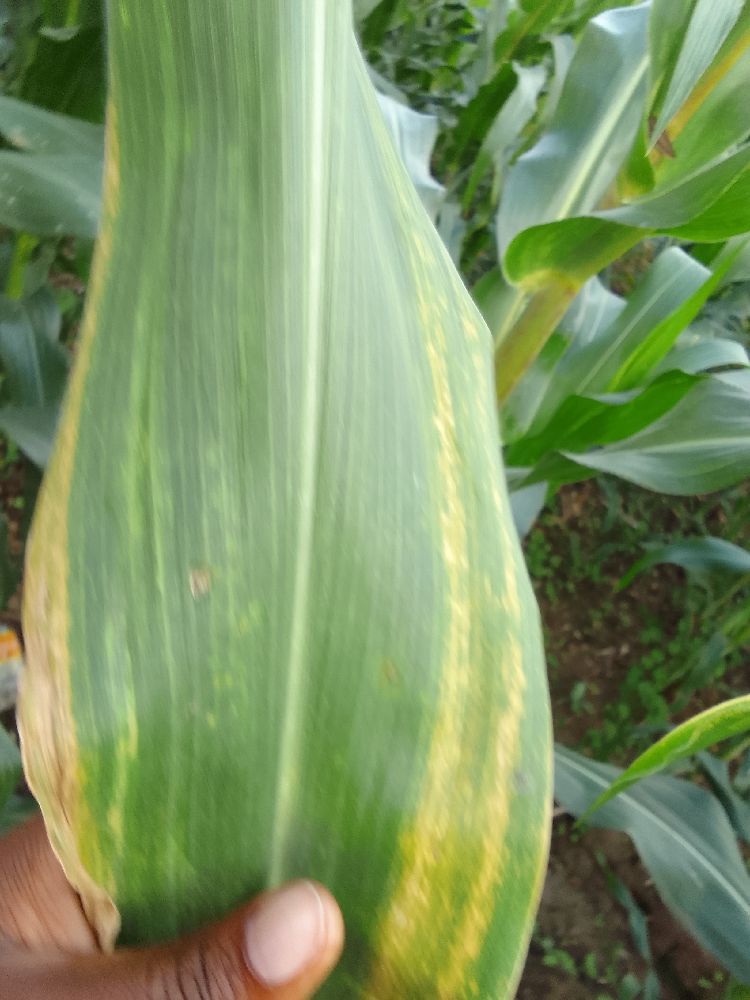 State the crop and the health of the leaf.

maize, maize lethal necrosis
